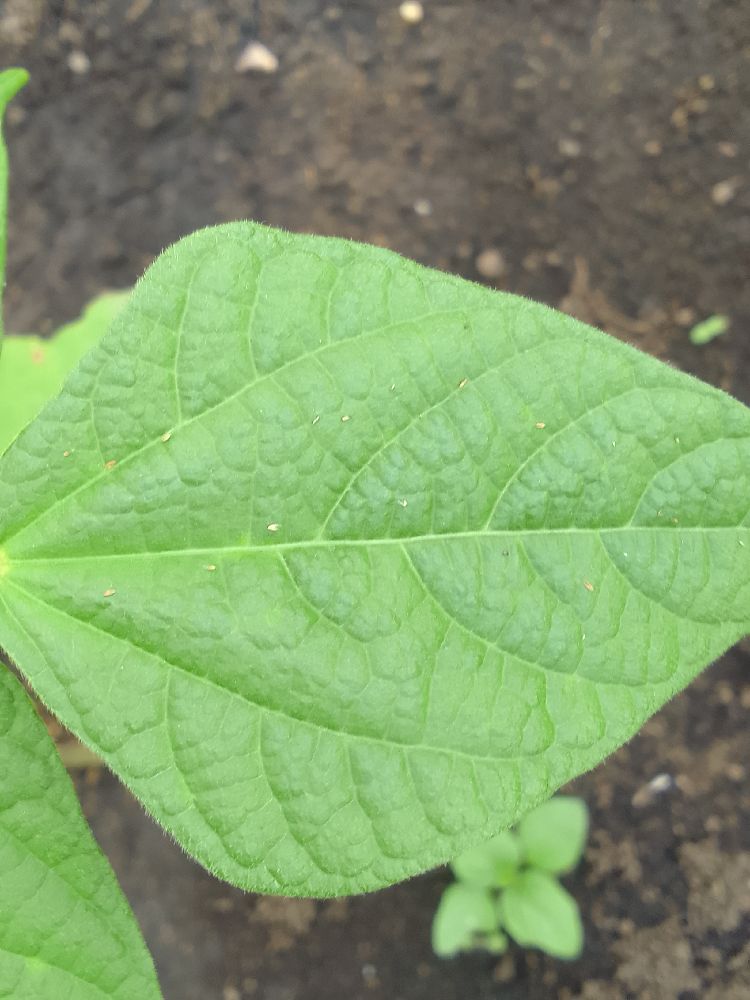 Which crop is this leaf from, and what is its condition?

common bean, healthy
